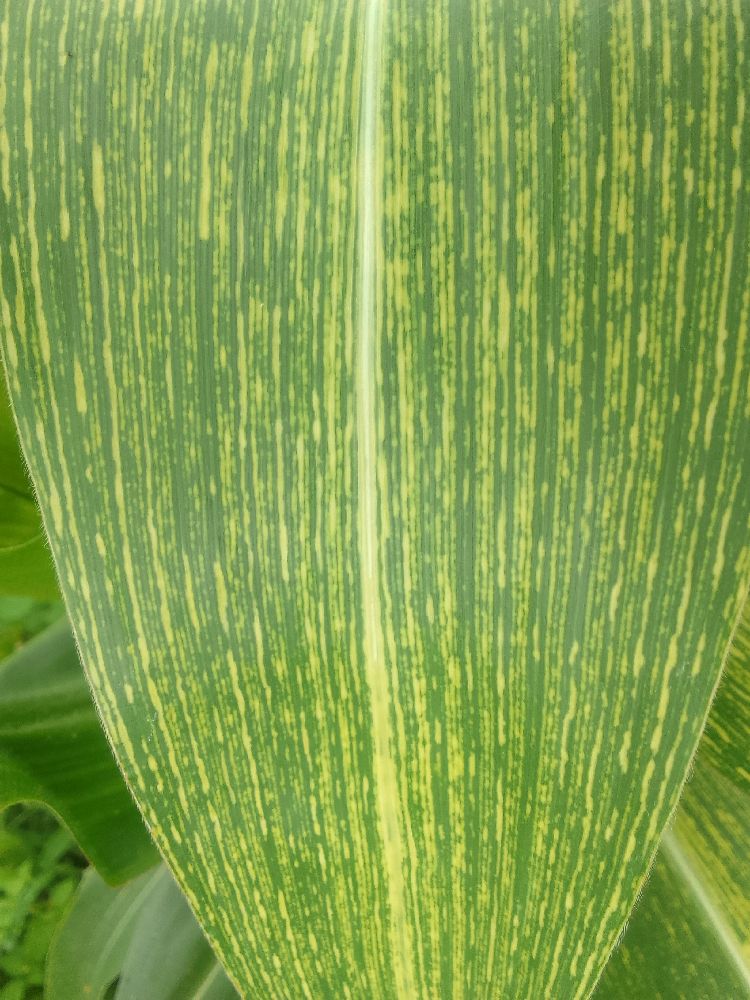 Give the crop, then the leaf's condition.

maize, maize streak virus
